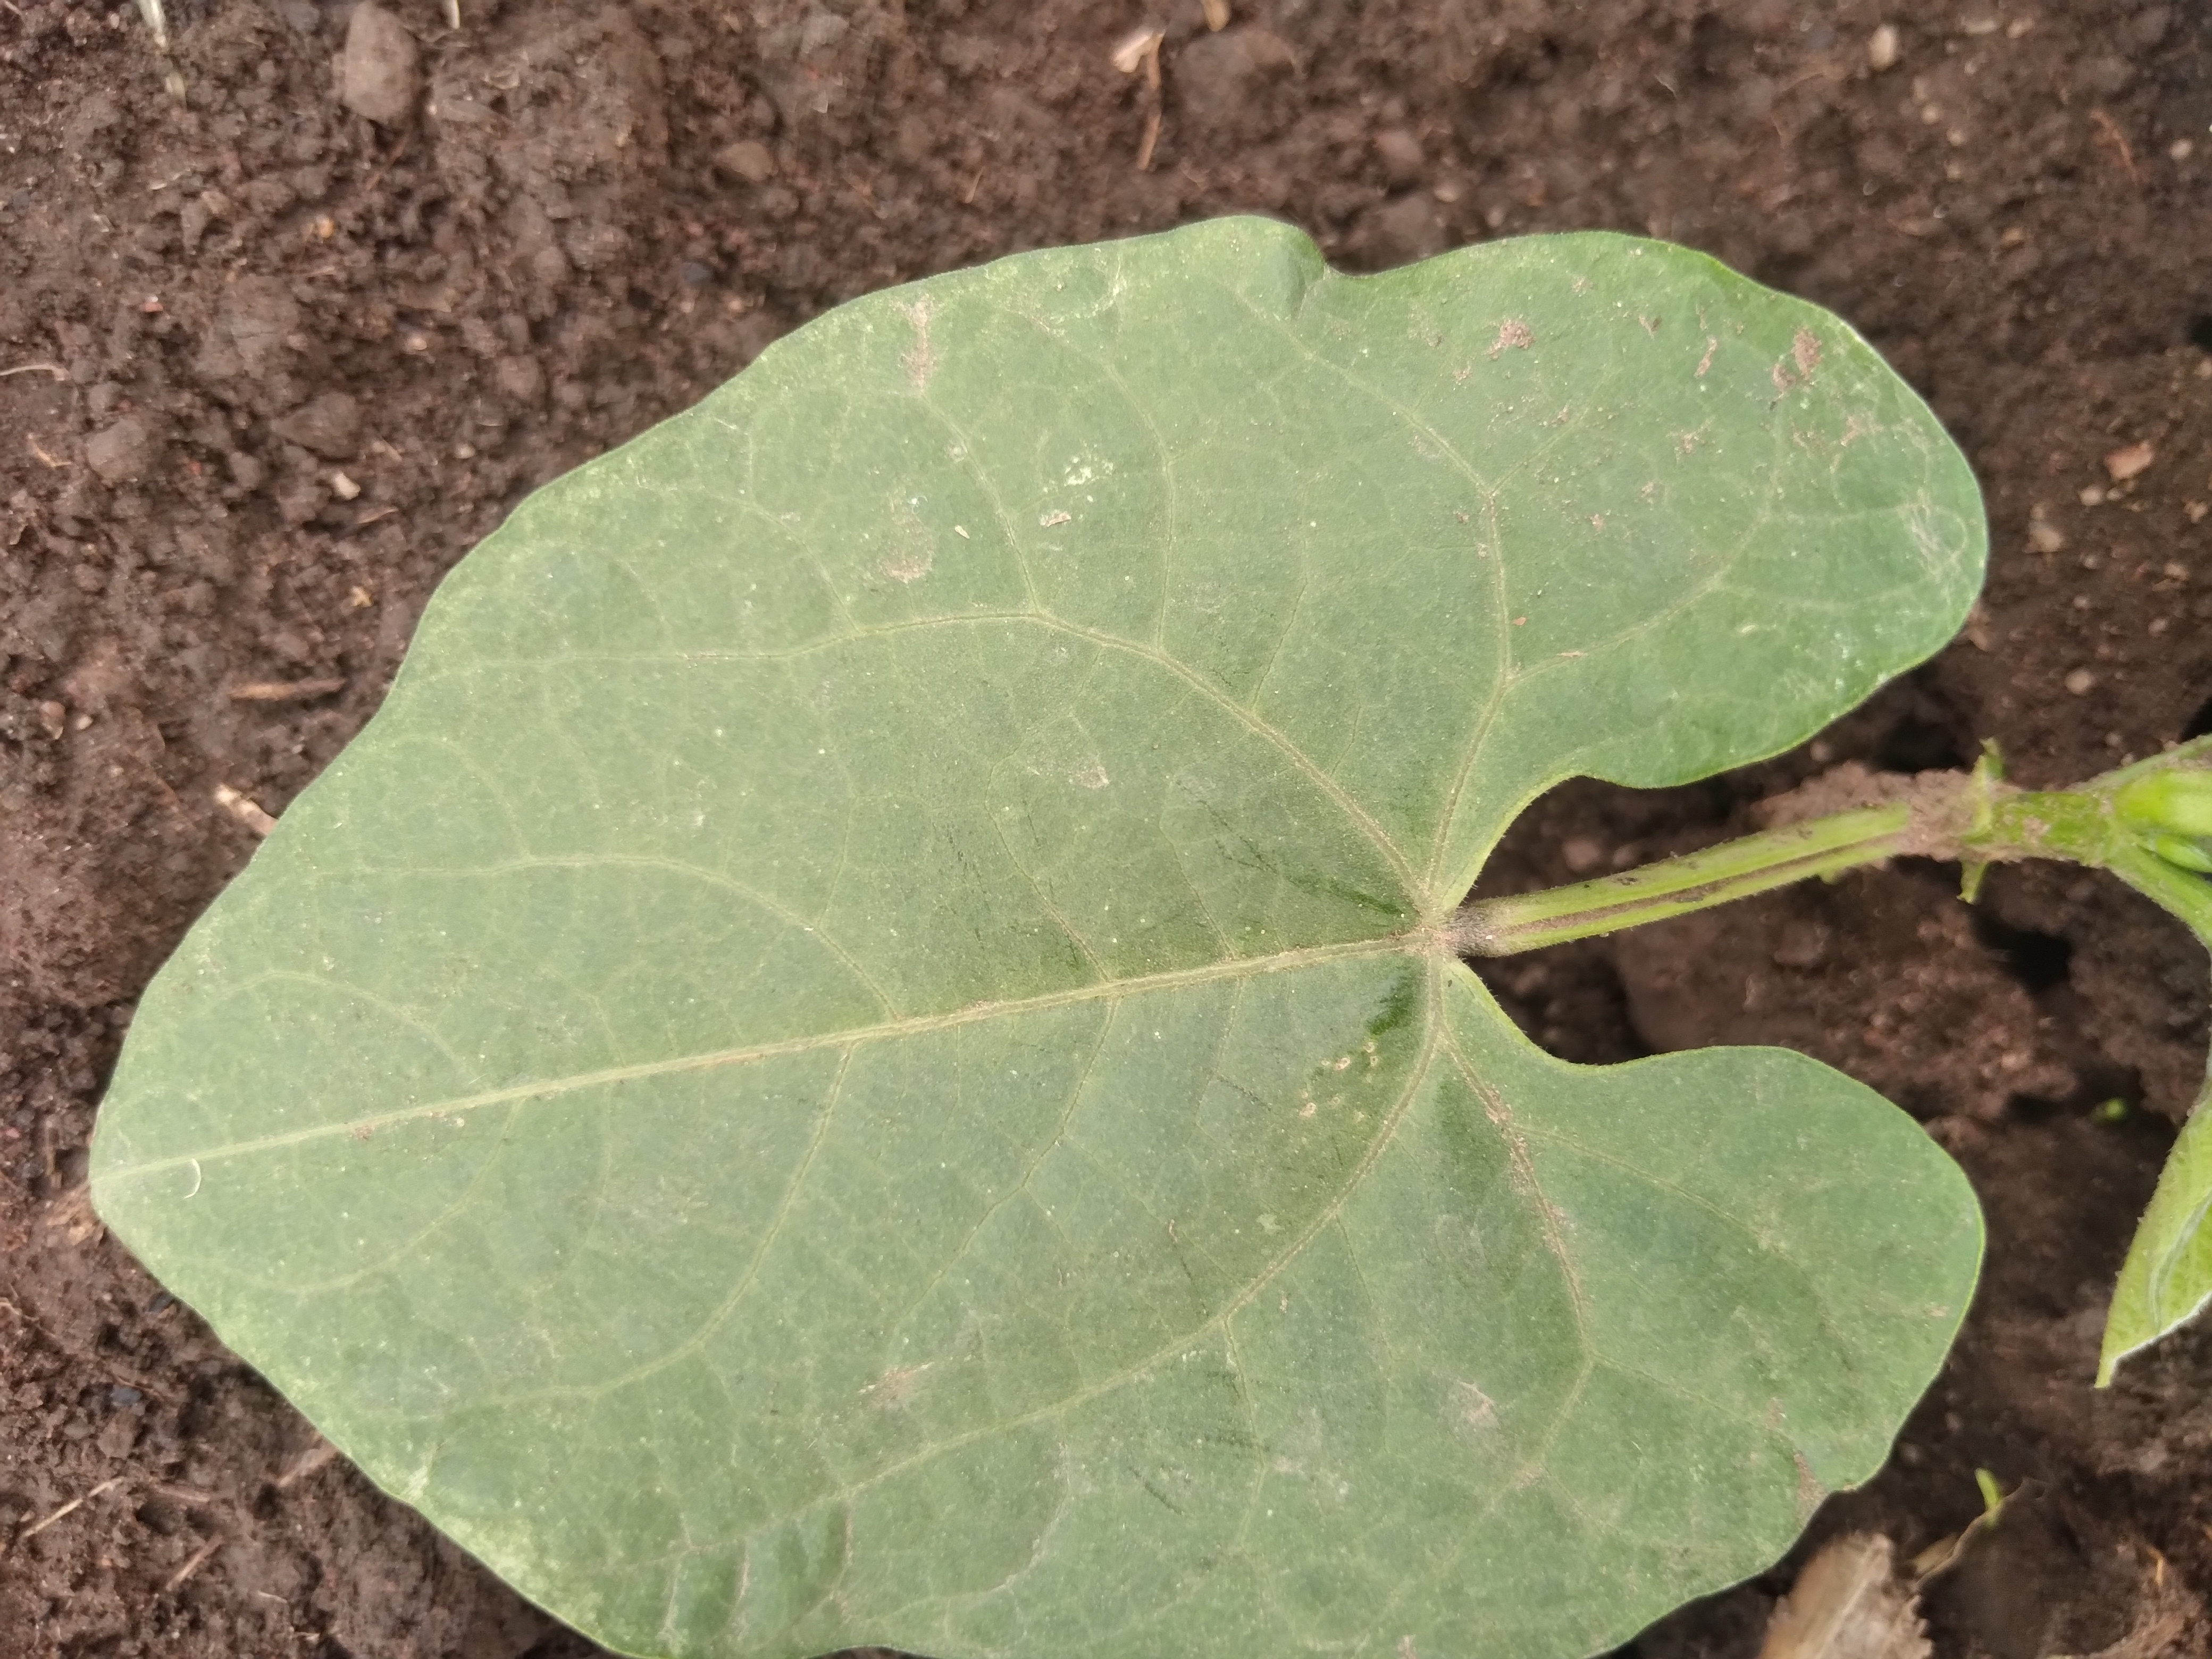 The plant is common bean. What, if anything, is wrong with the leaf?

healthy
